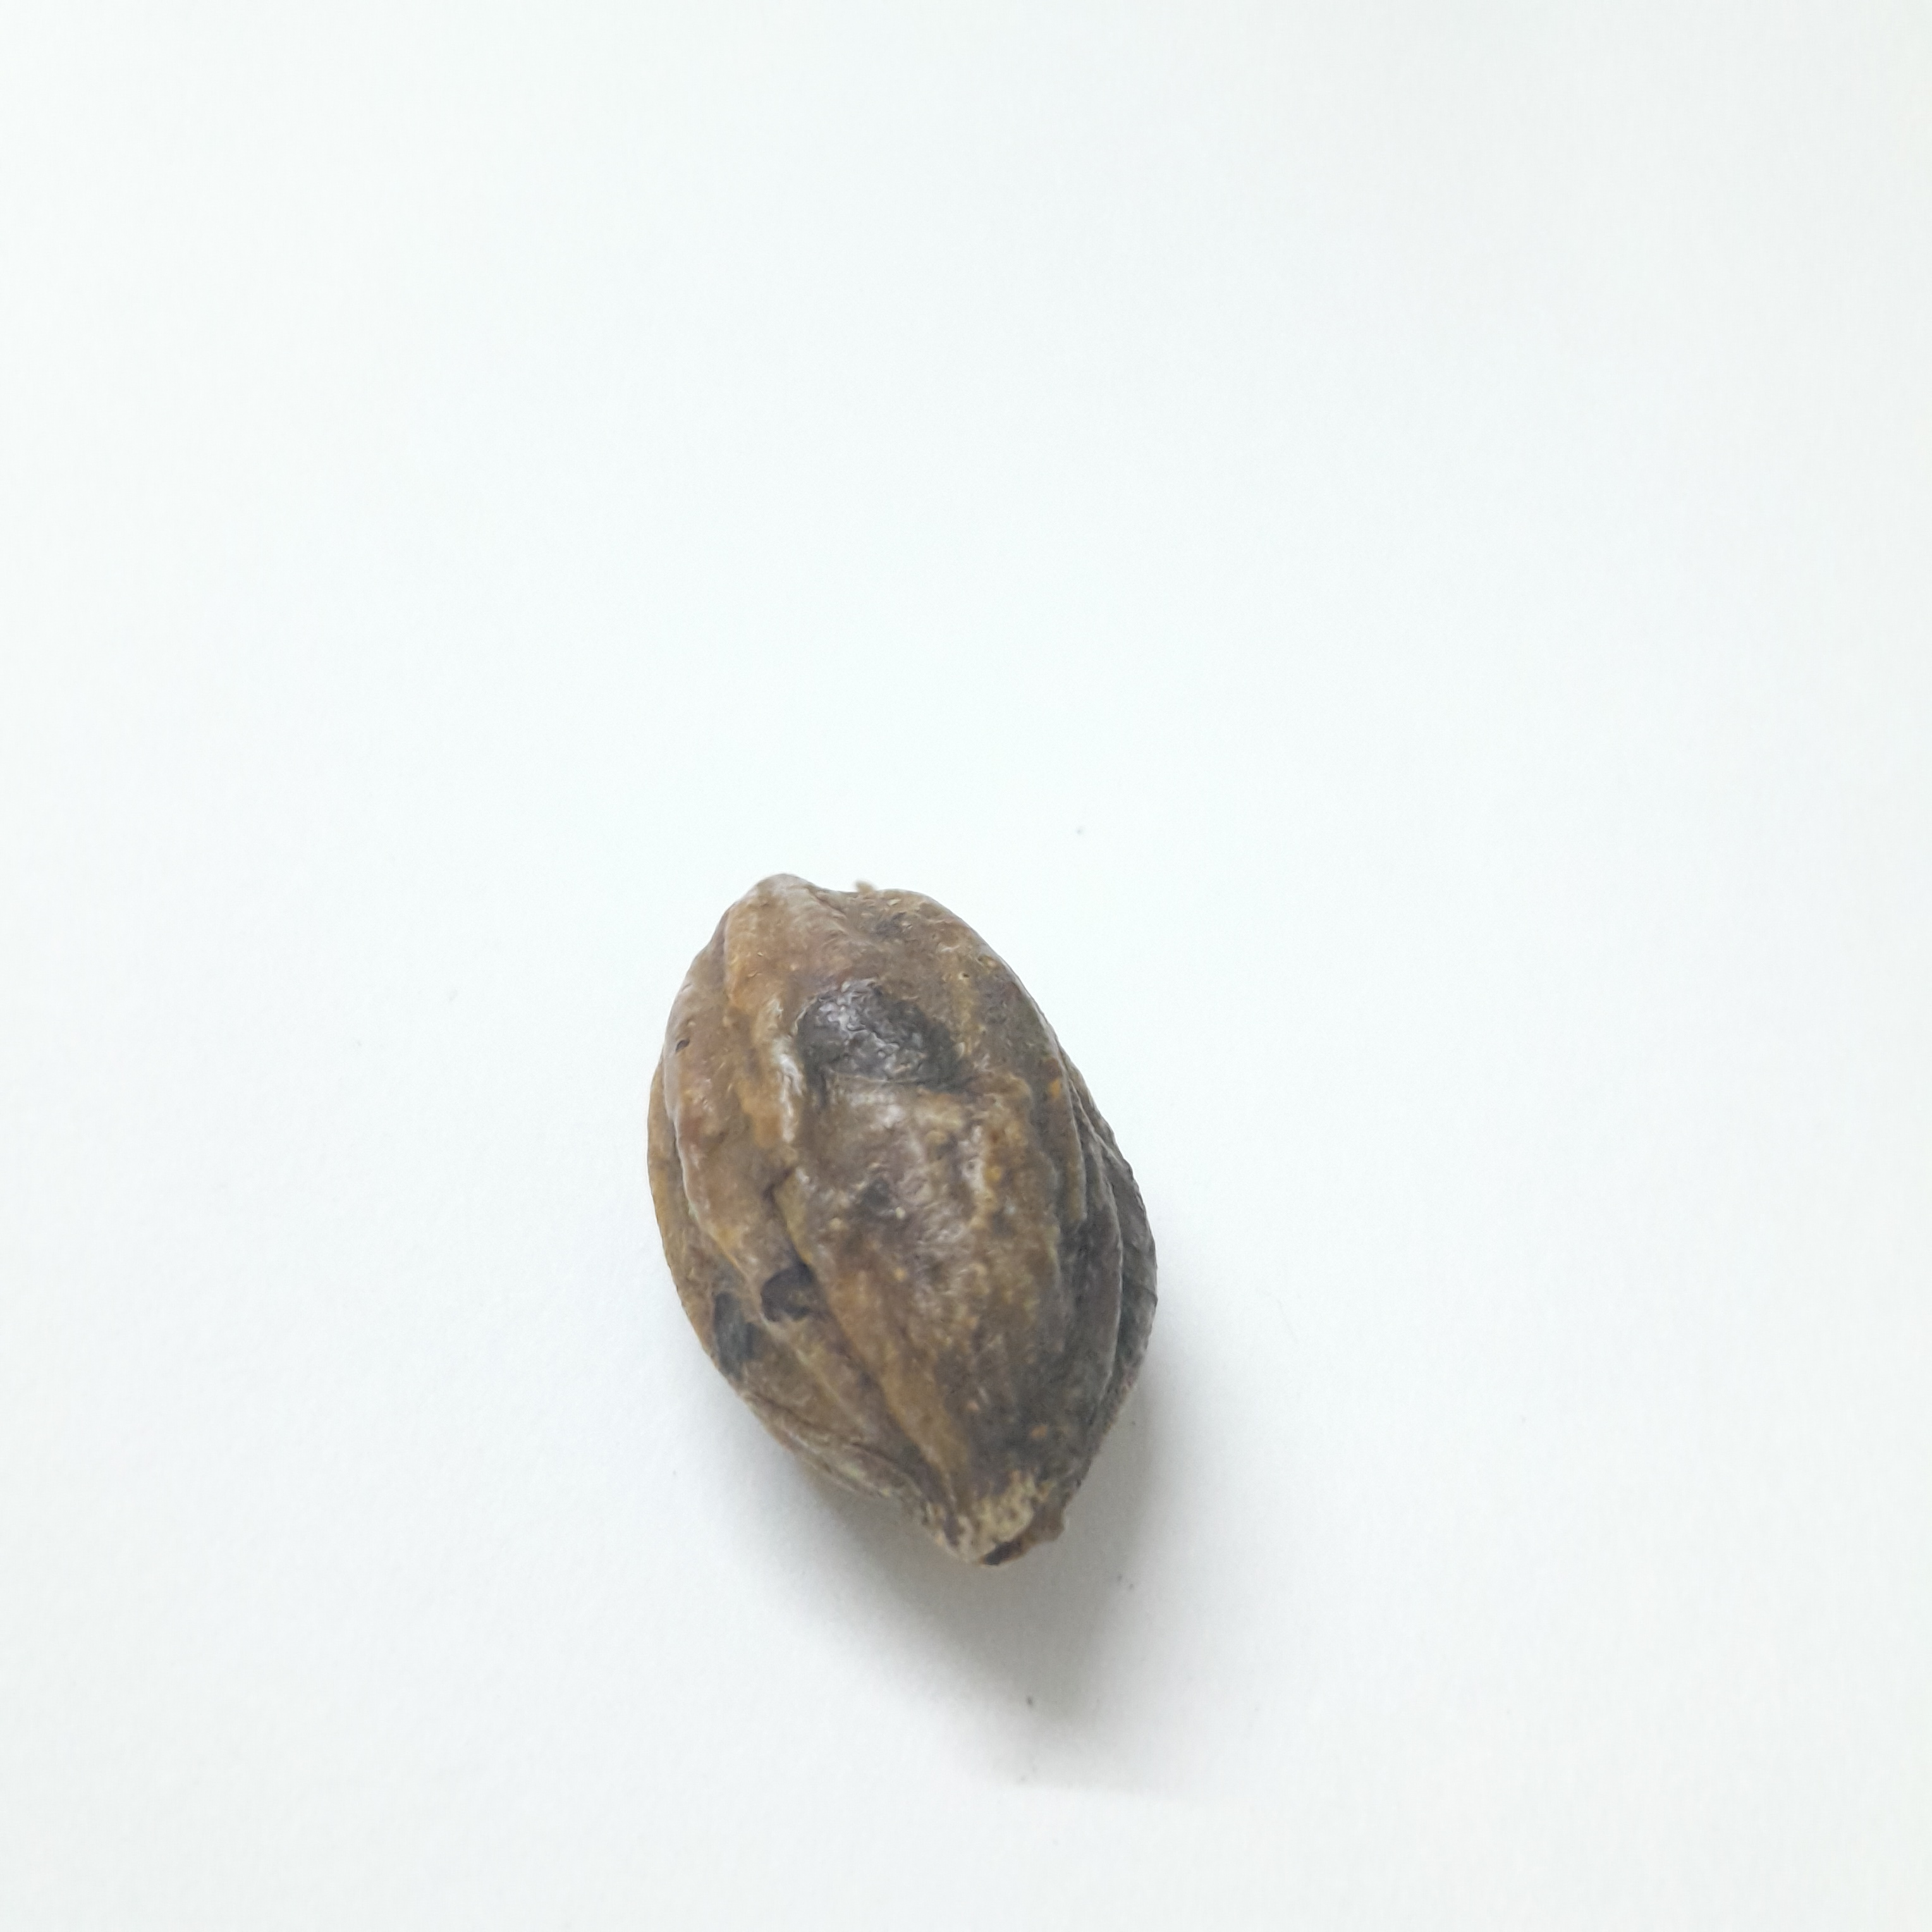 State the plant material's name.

hirdaa
